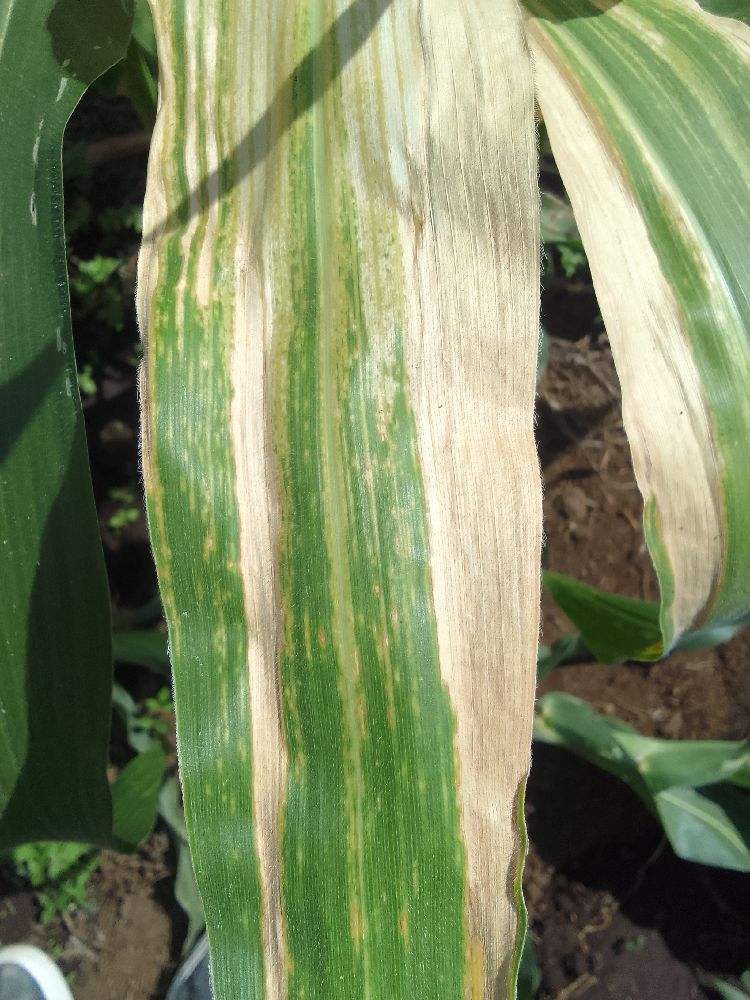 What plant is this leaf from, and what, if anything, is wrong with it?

maize, maize lethal necrosis
